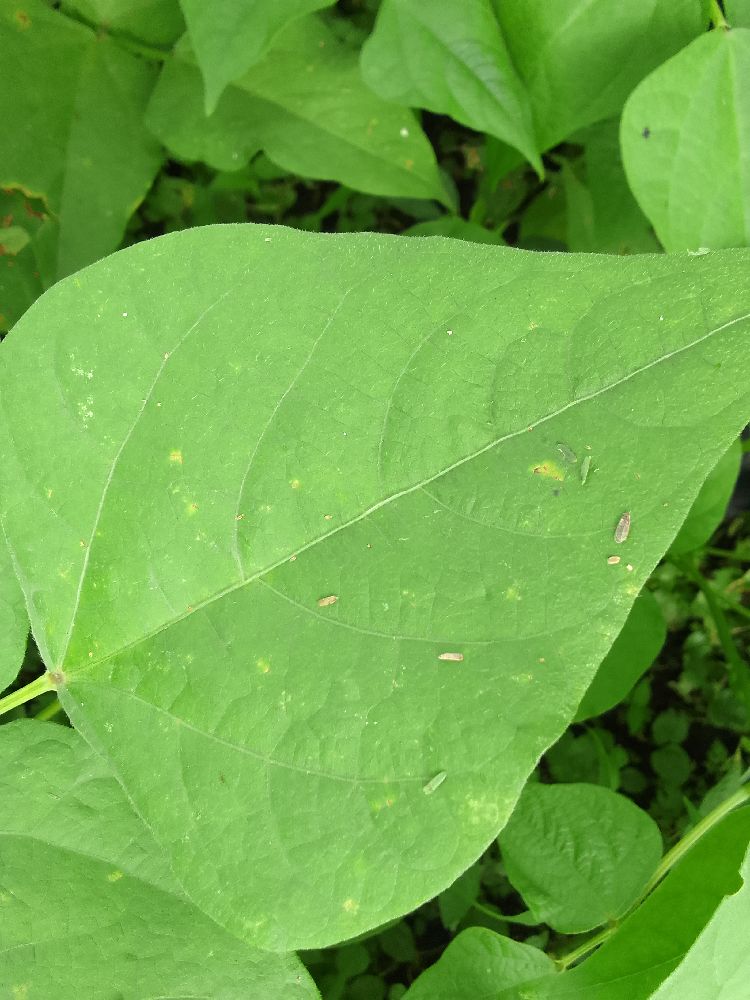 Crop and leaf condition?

common bean, healthy
